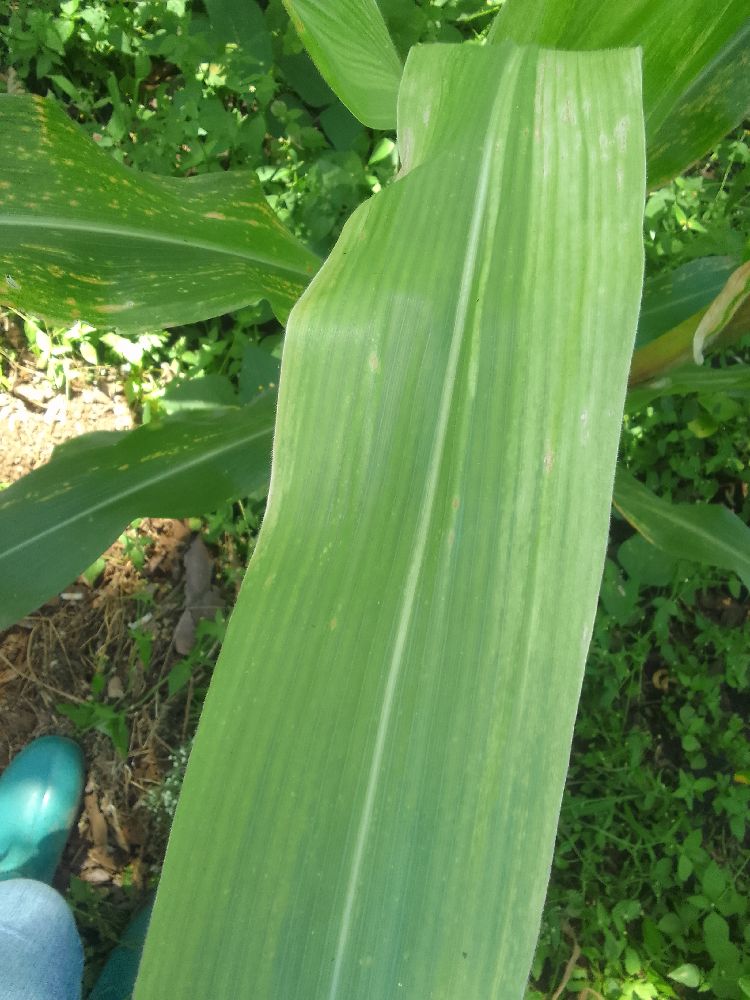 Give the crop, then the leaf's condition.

maize, maize lethal necrosis
